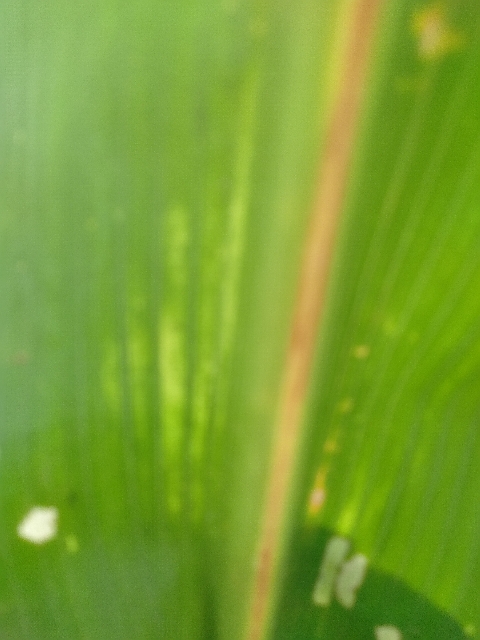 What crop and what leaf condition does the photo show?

maize, maize lethal necrosis
